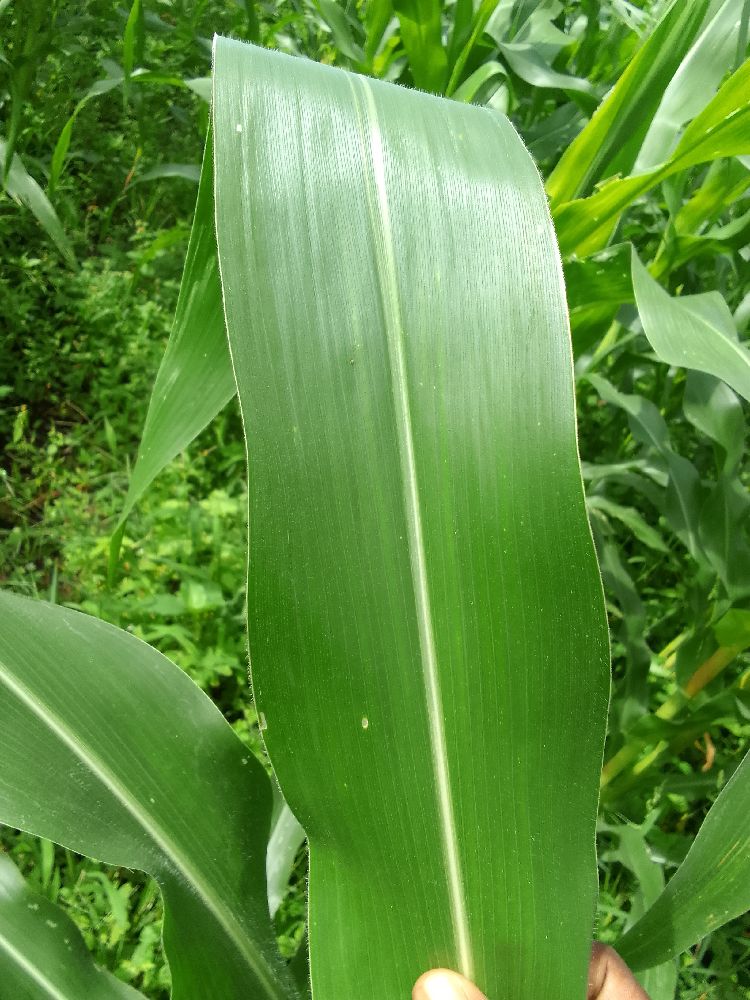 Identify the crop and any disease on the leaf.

maize, healthy
